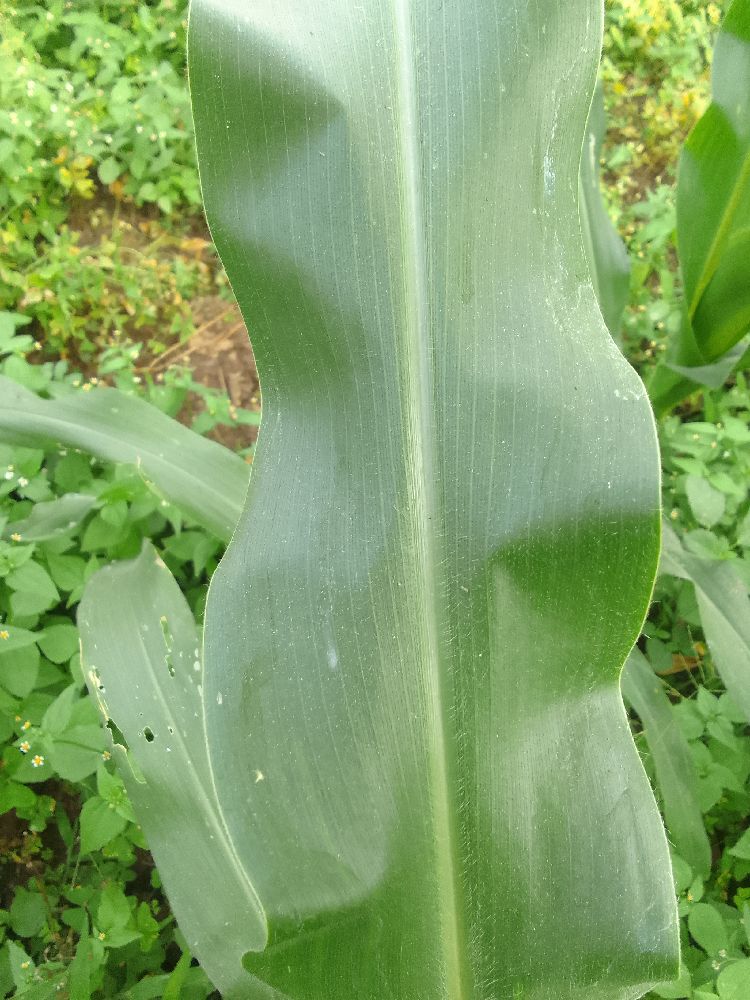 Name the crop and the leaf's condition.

maize, healthy
